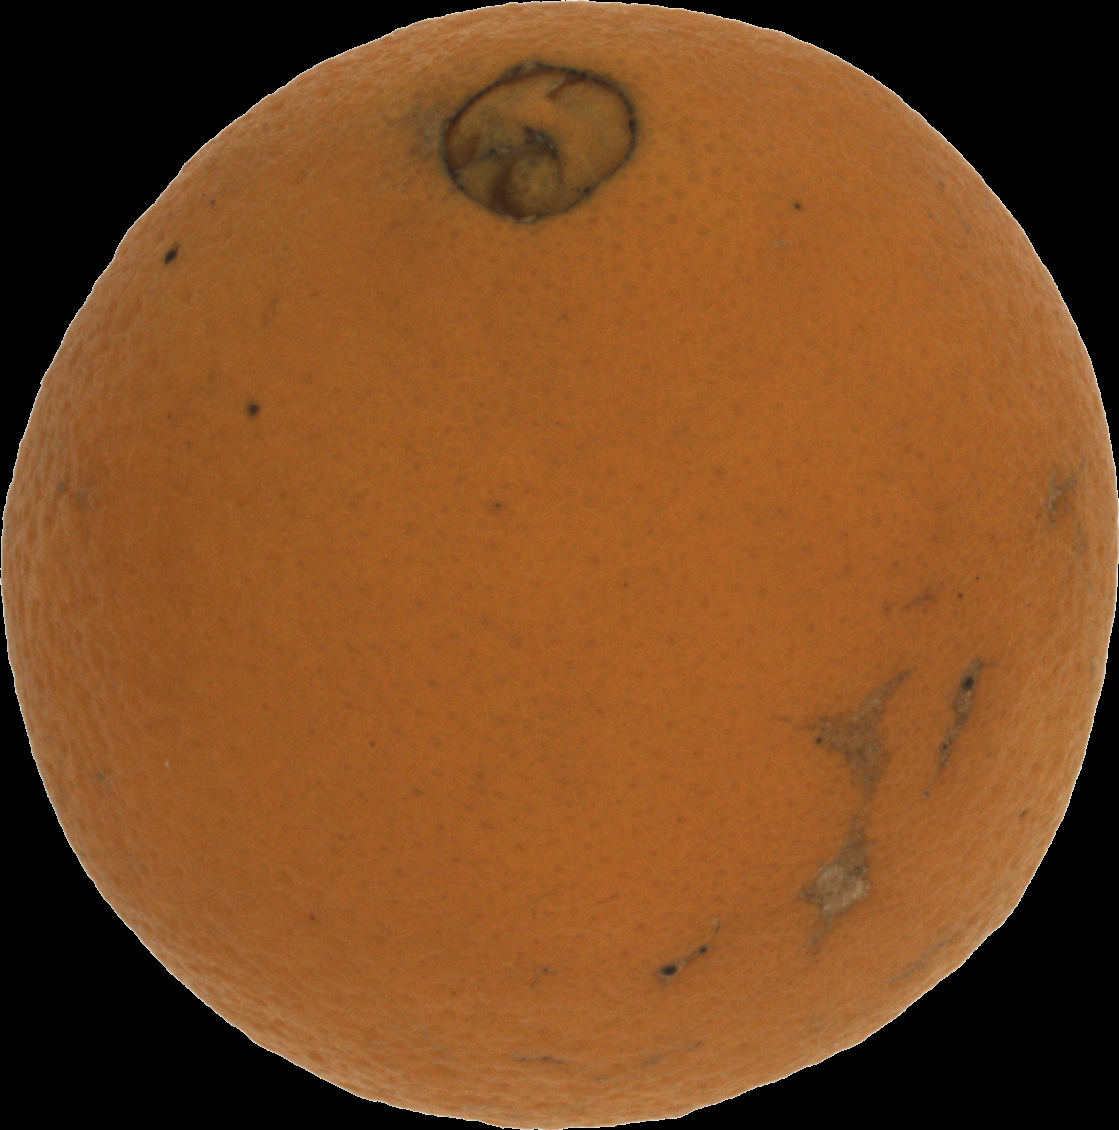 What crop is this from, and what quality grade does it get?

orange, bad
